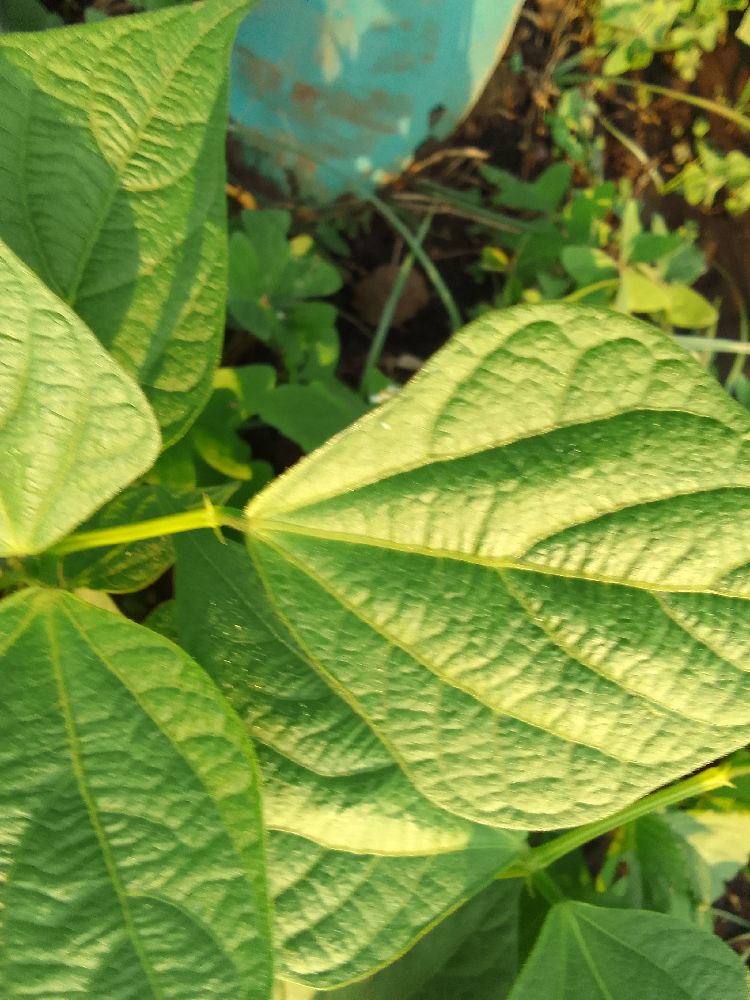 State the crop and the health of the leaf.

common bean, healthy
